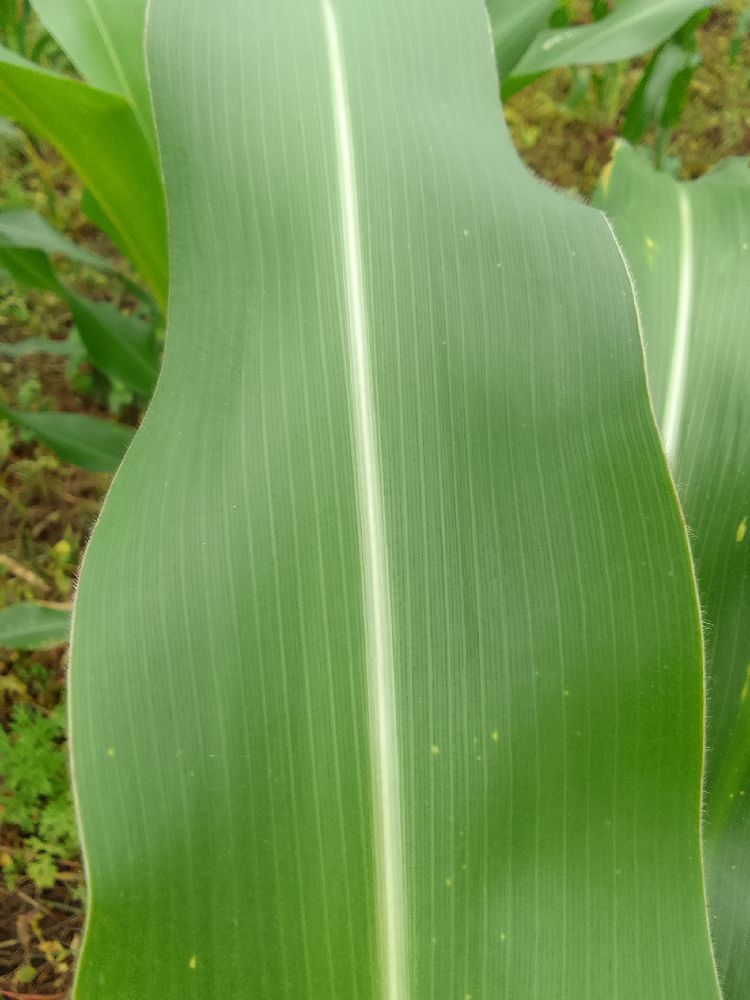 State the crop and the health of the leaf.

maize, healthy
